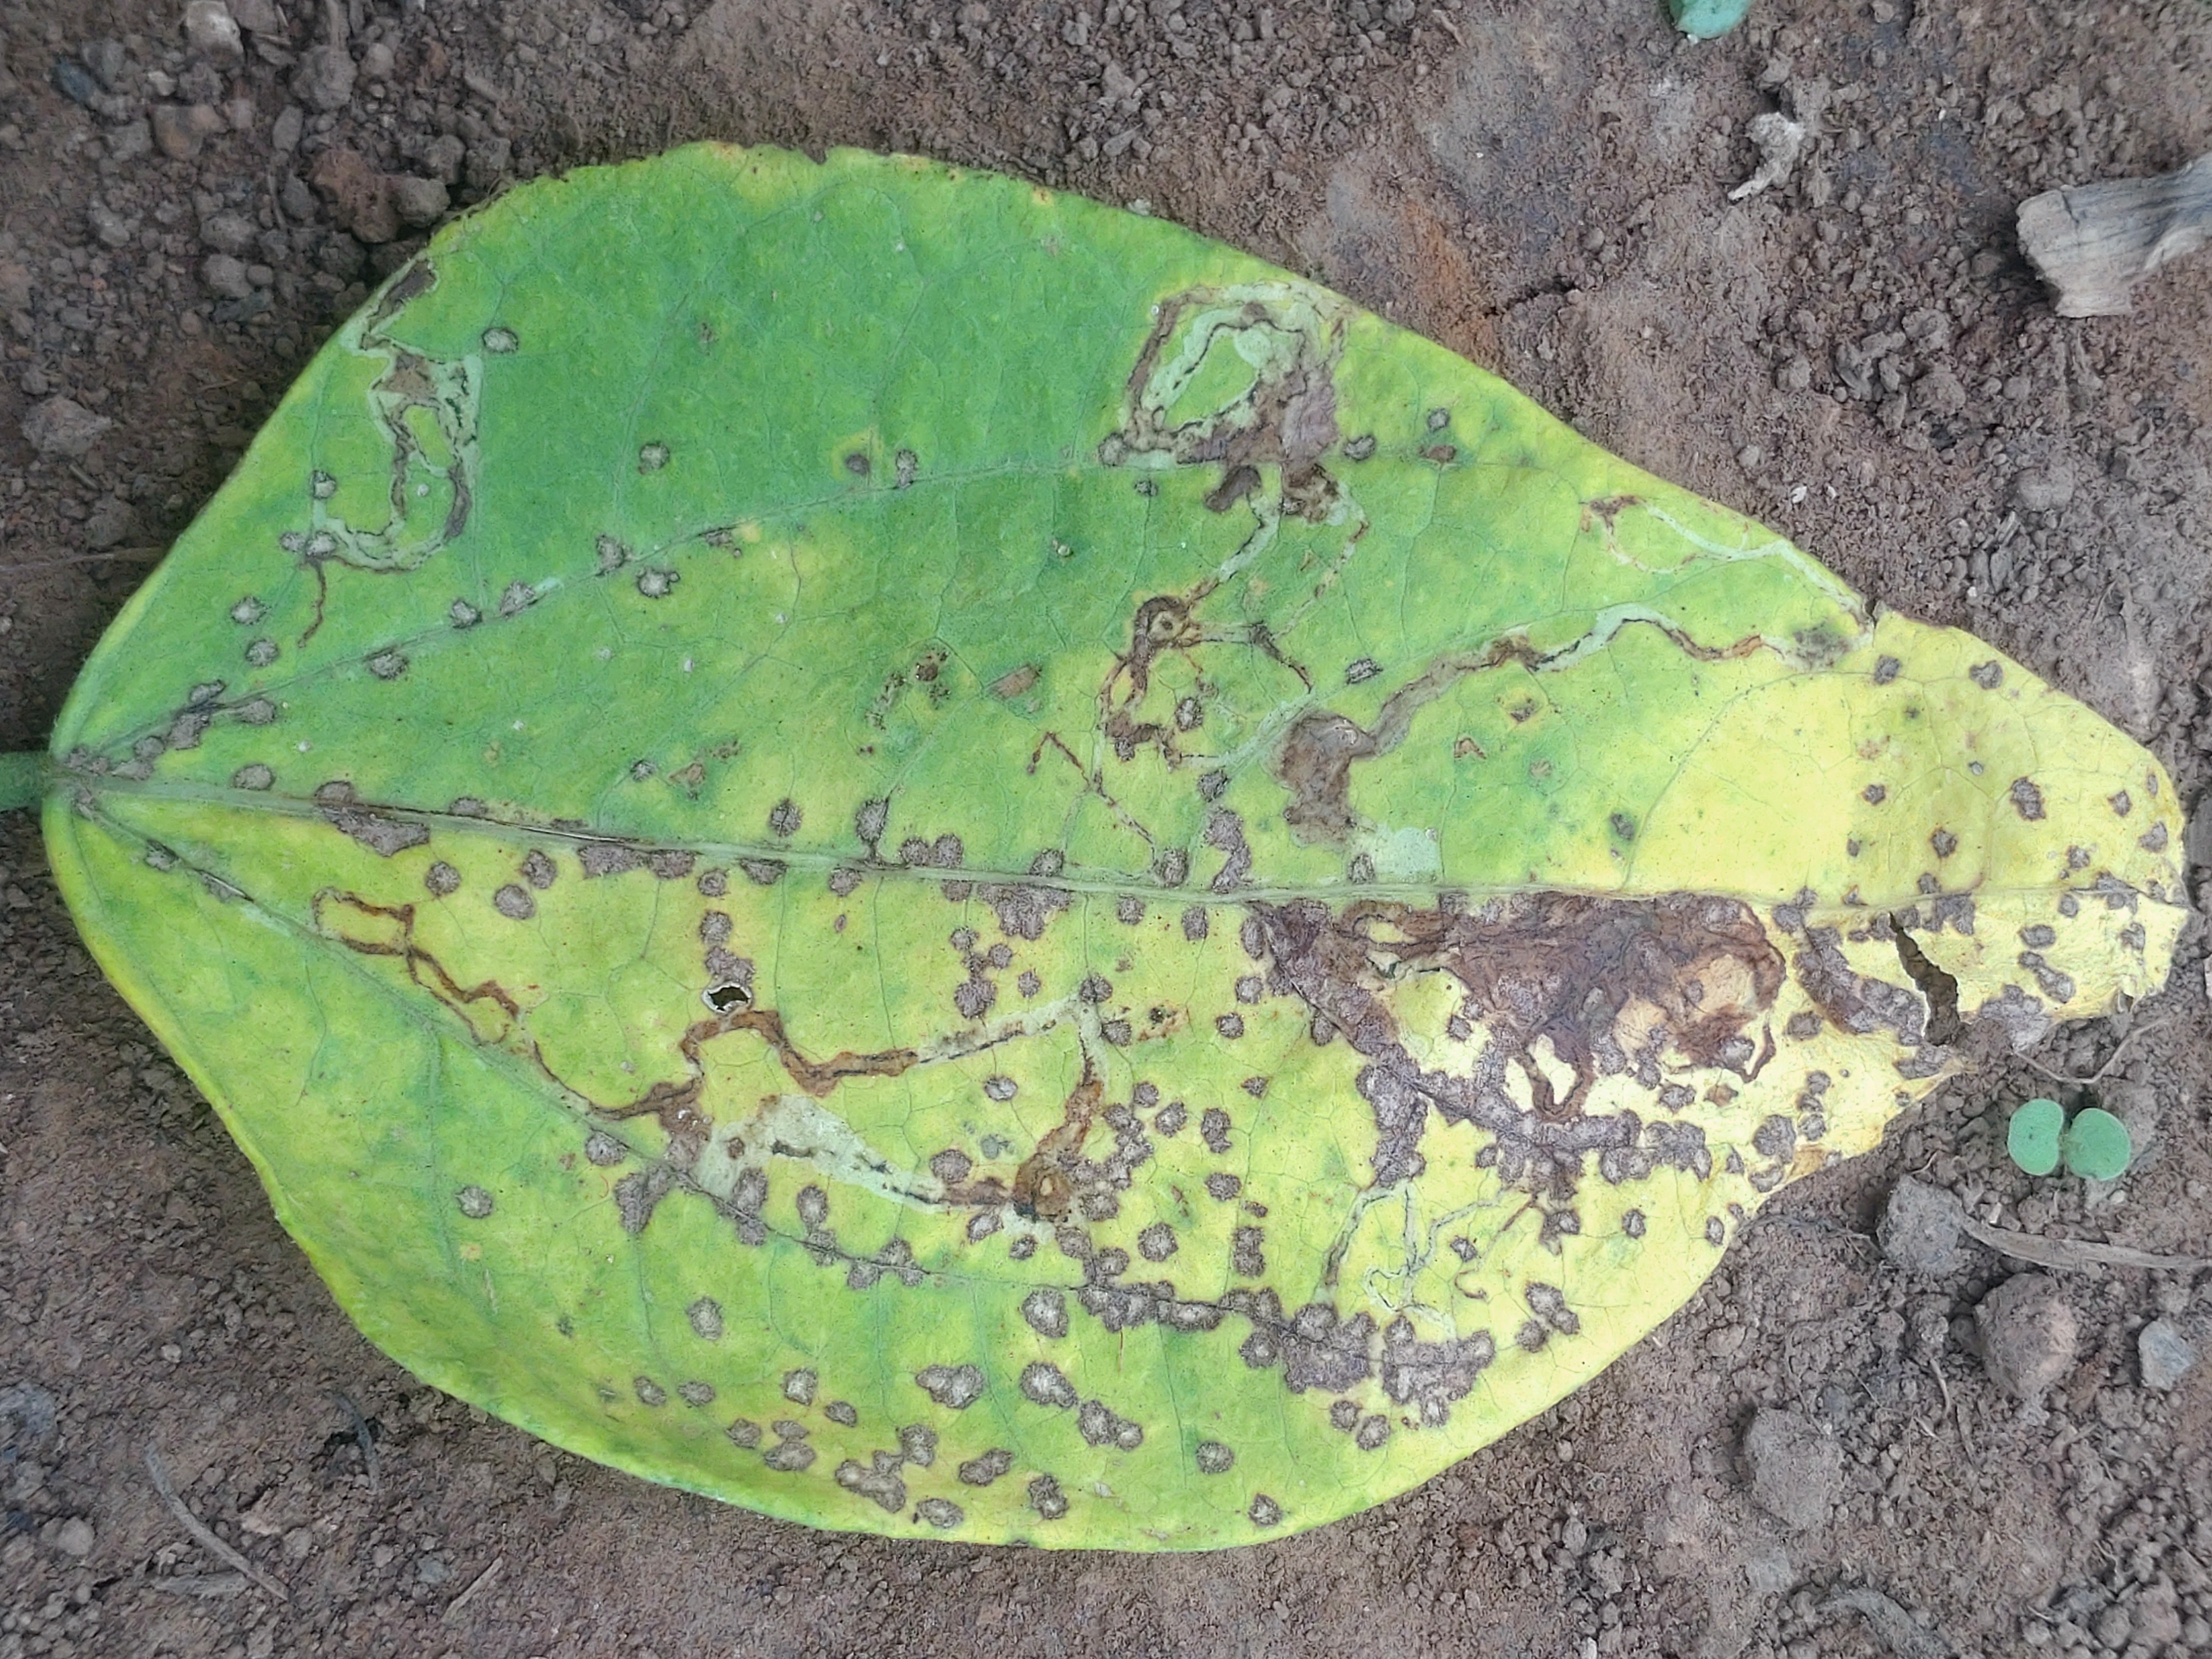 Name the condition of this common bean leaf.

anthracnose
